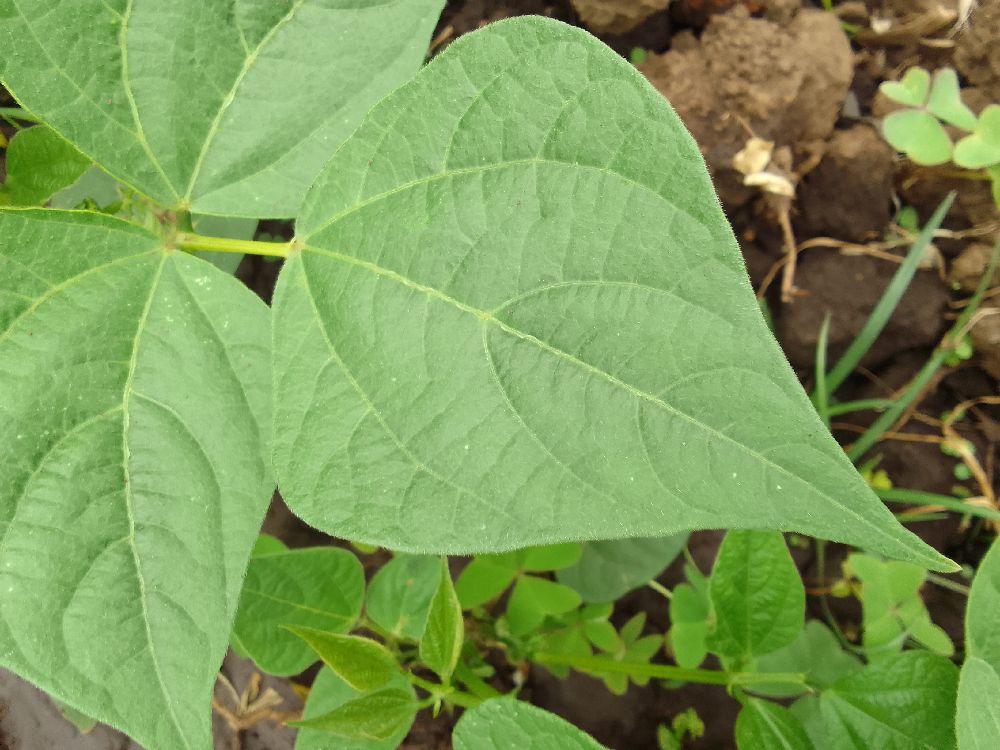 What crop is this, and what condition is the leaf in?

common bean, healthy
